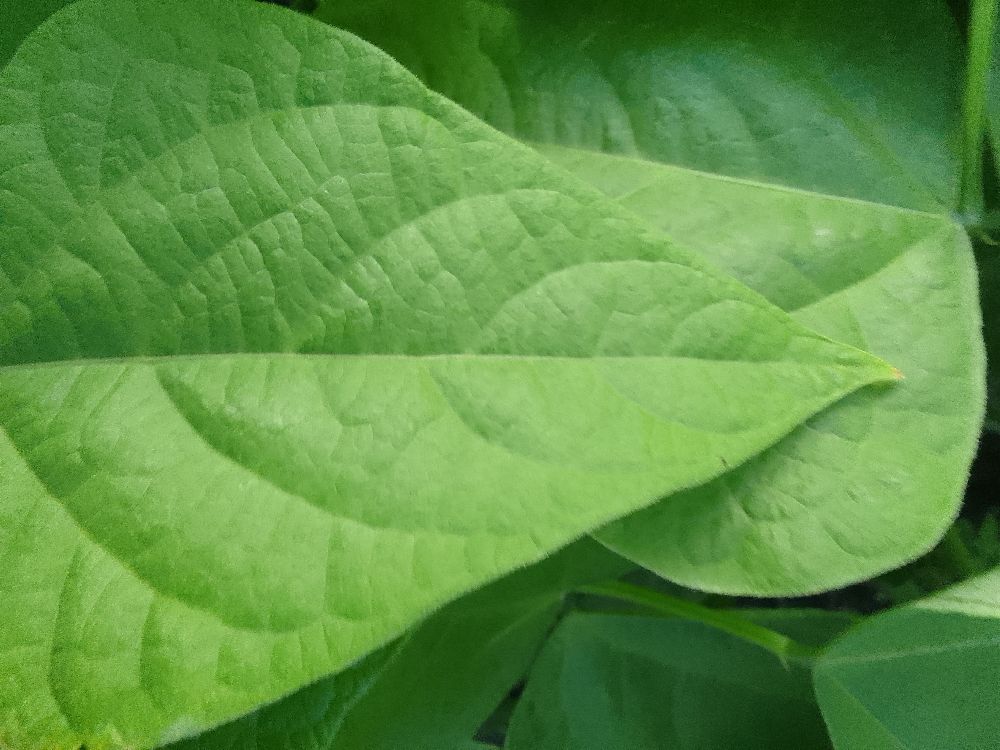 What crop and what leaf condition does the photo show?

common bean, healthy
